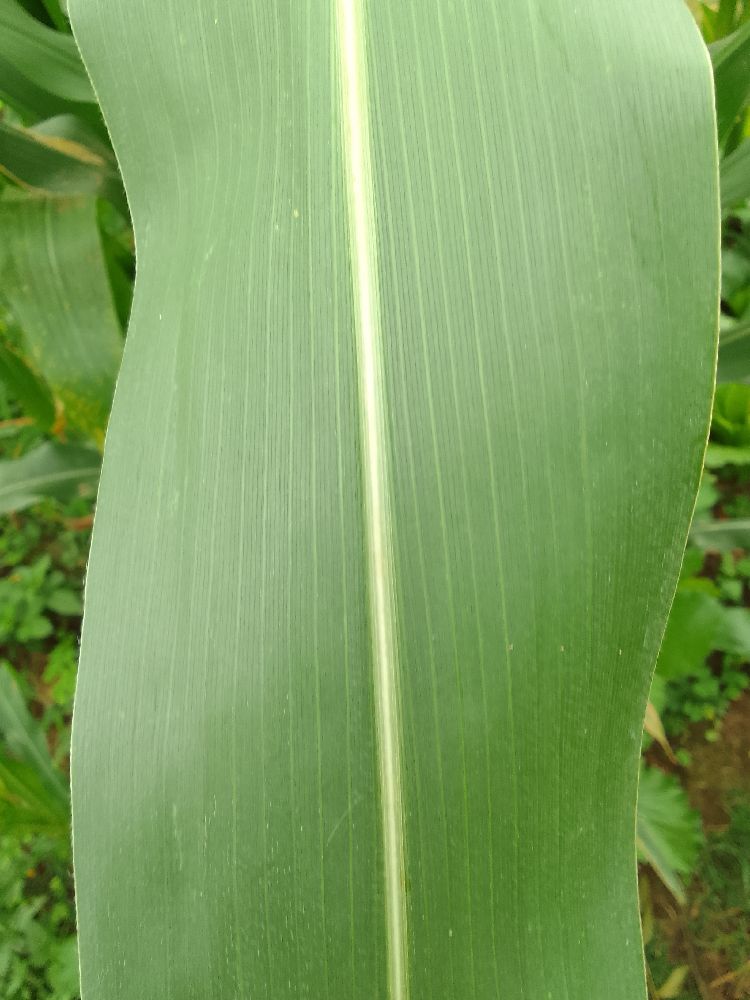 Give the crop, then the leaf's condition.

maize, healthy
